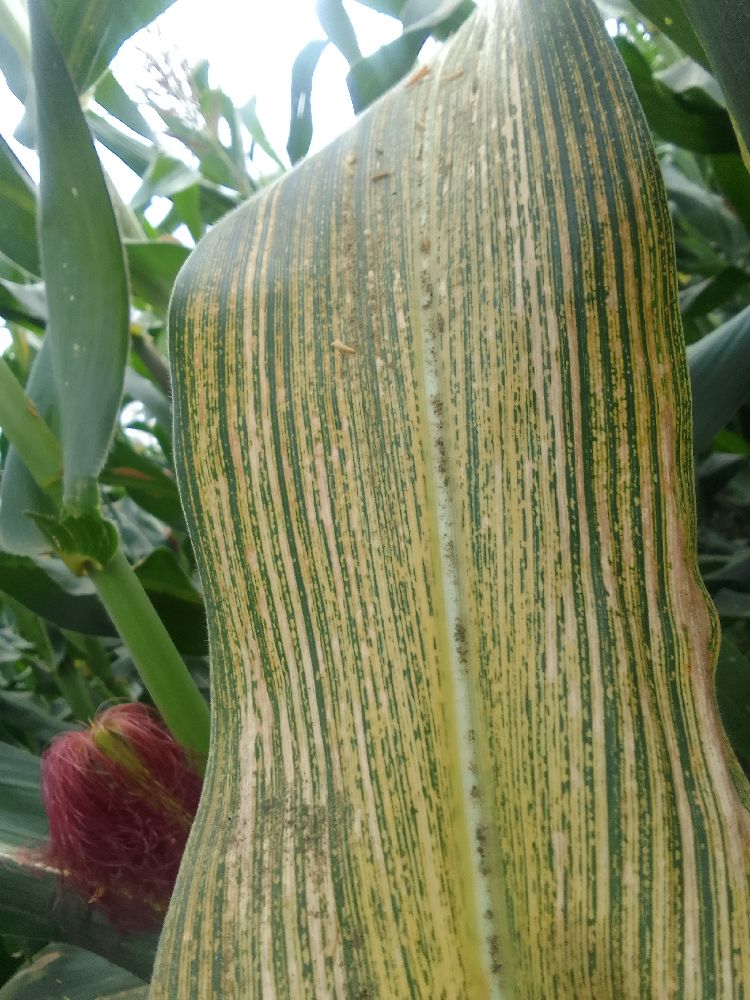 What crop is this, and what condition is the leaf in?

maize, maize streak virus
